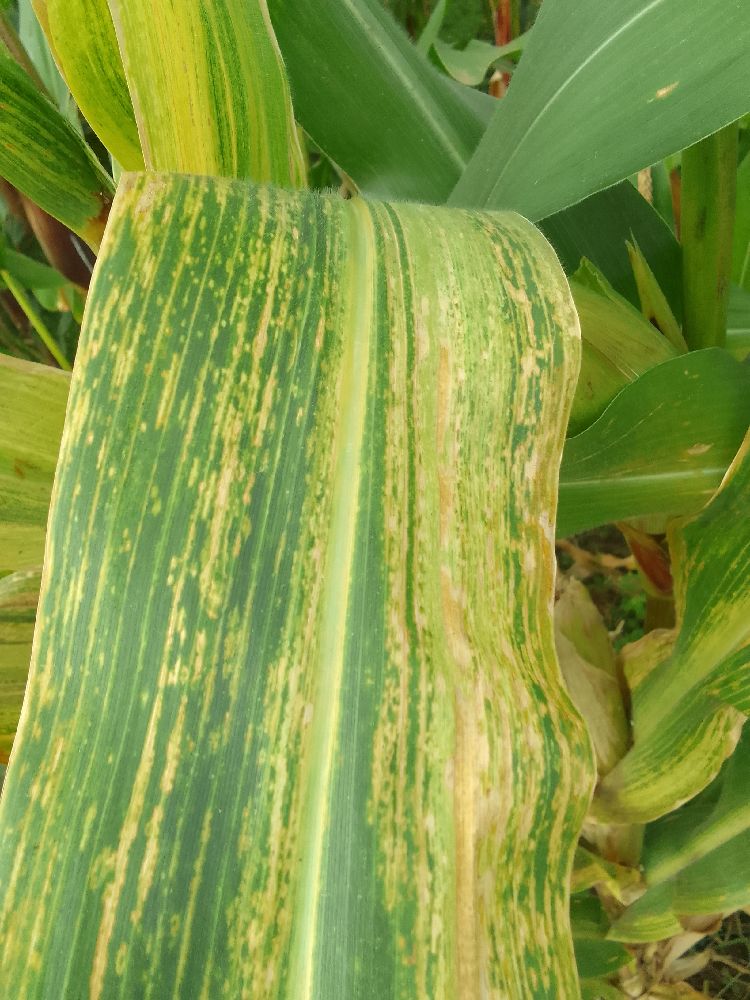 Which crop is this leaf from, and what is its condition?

maize, maize lethal necrosis
